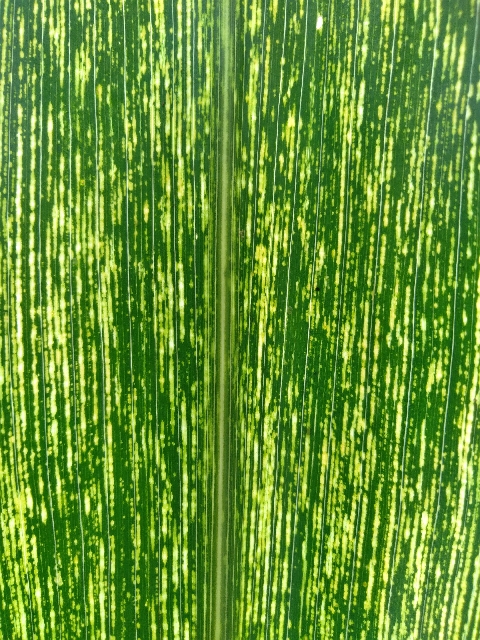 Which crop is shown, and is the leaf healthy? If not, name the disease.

maize, maize streak virus
